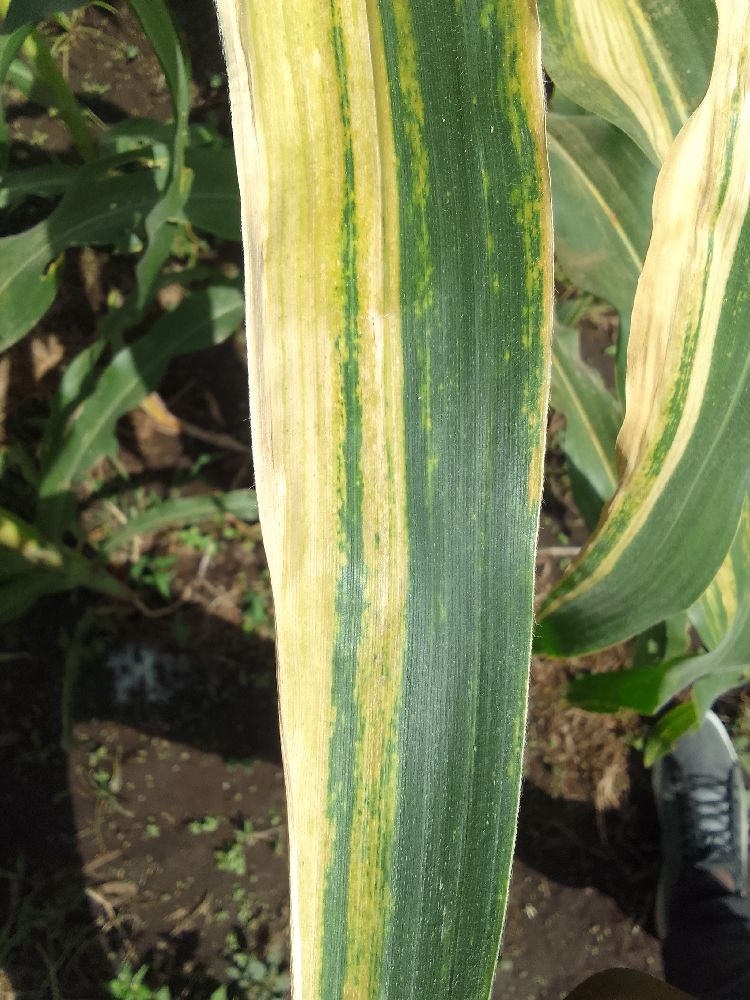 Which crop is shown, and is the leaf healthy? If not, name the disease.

maize, maize lethal necrosis
